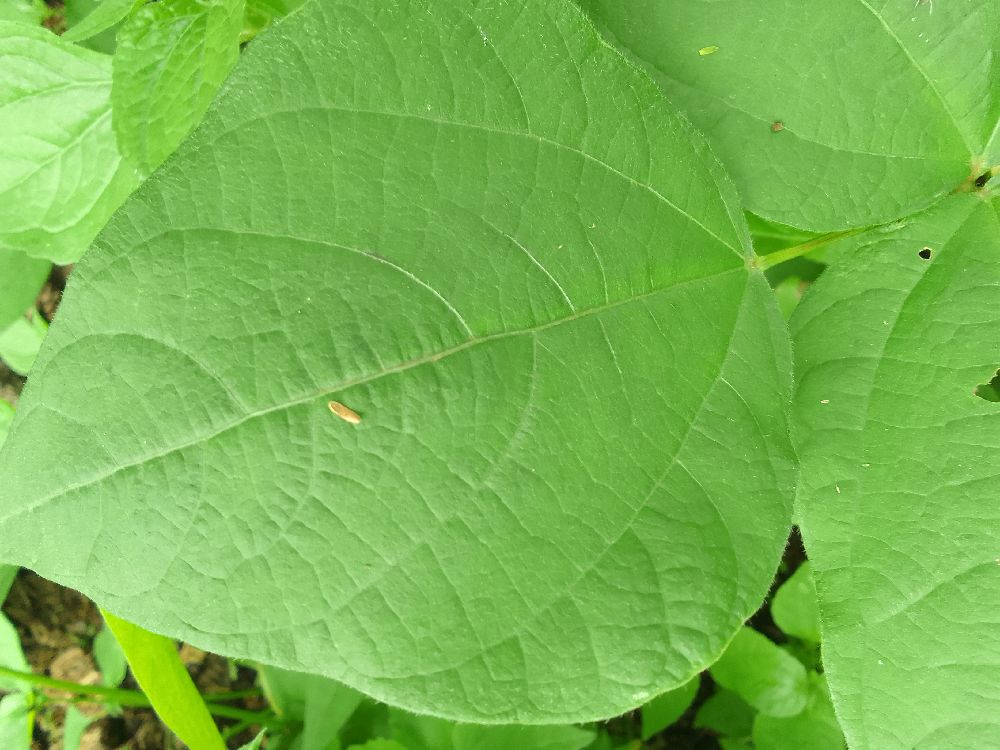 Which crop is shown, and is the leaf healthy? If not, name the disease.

common bean, healthy
